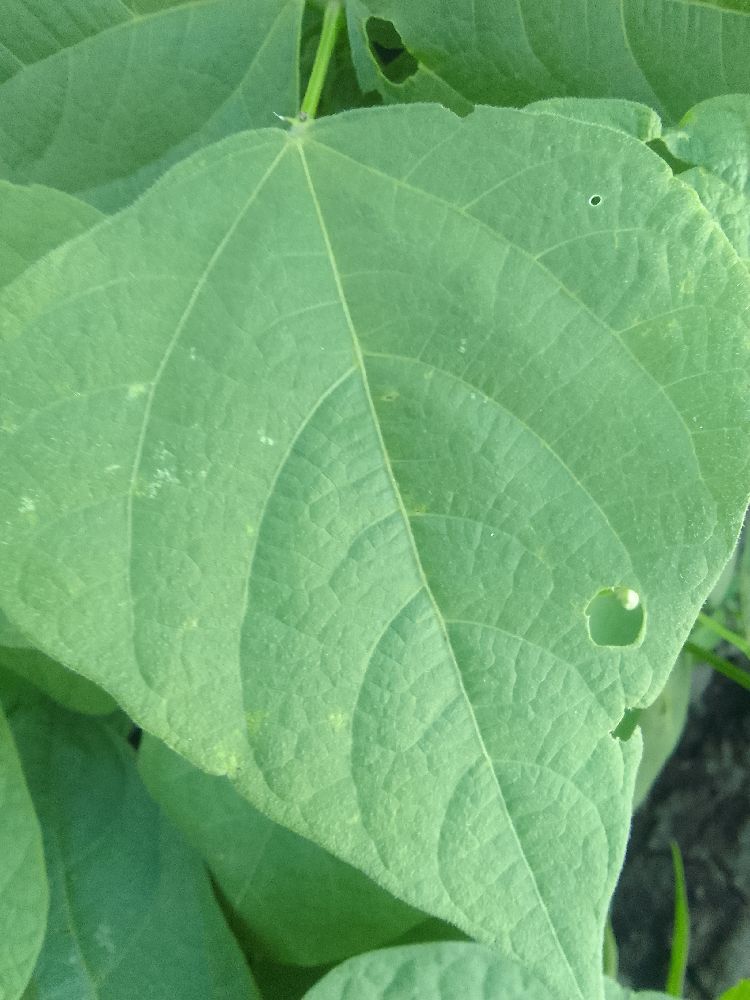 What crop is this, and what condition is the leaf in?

common bean, healthy
